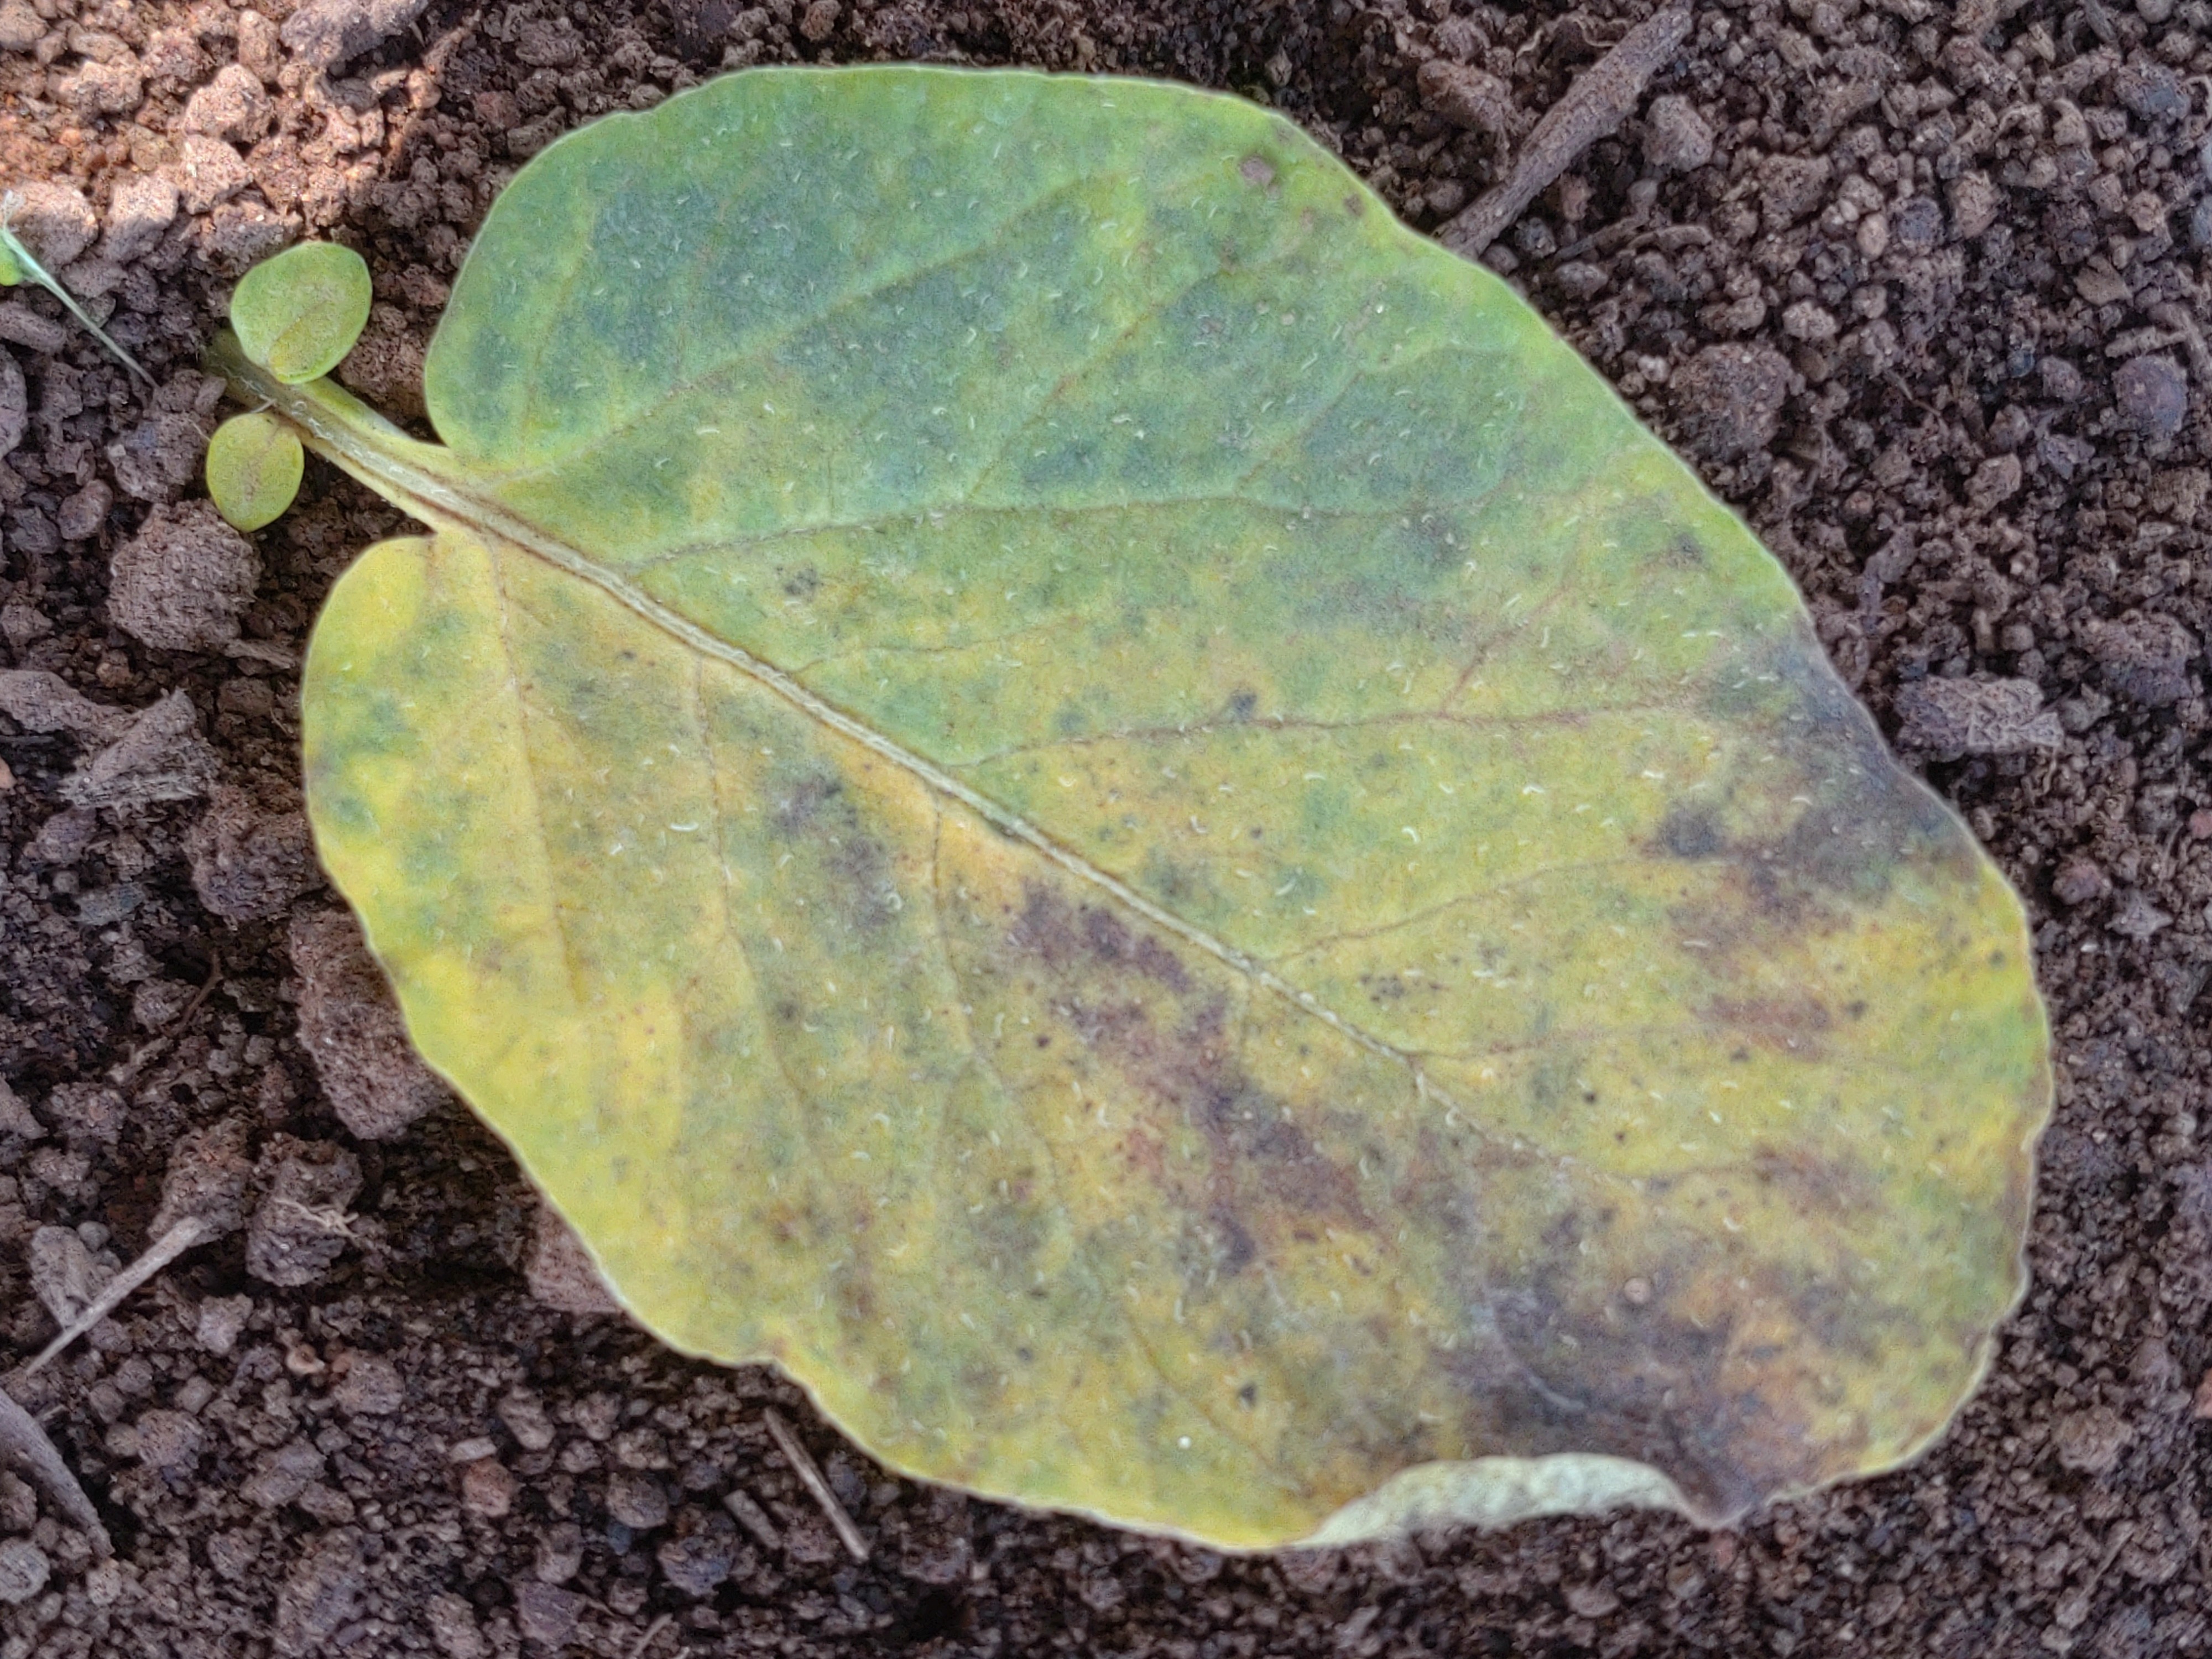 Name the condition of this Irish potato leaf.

late blight
